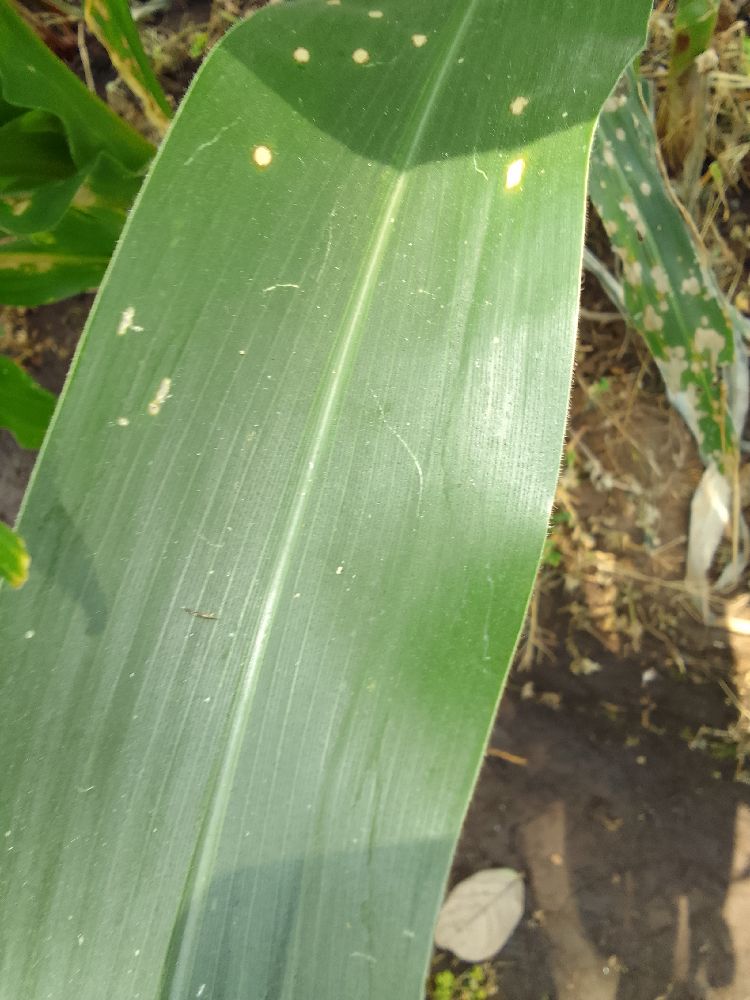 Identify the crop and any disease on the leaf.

maize, healthy
